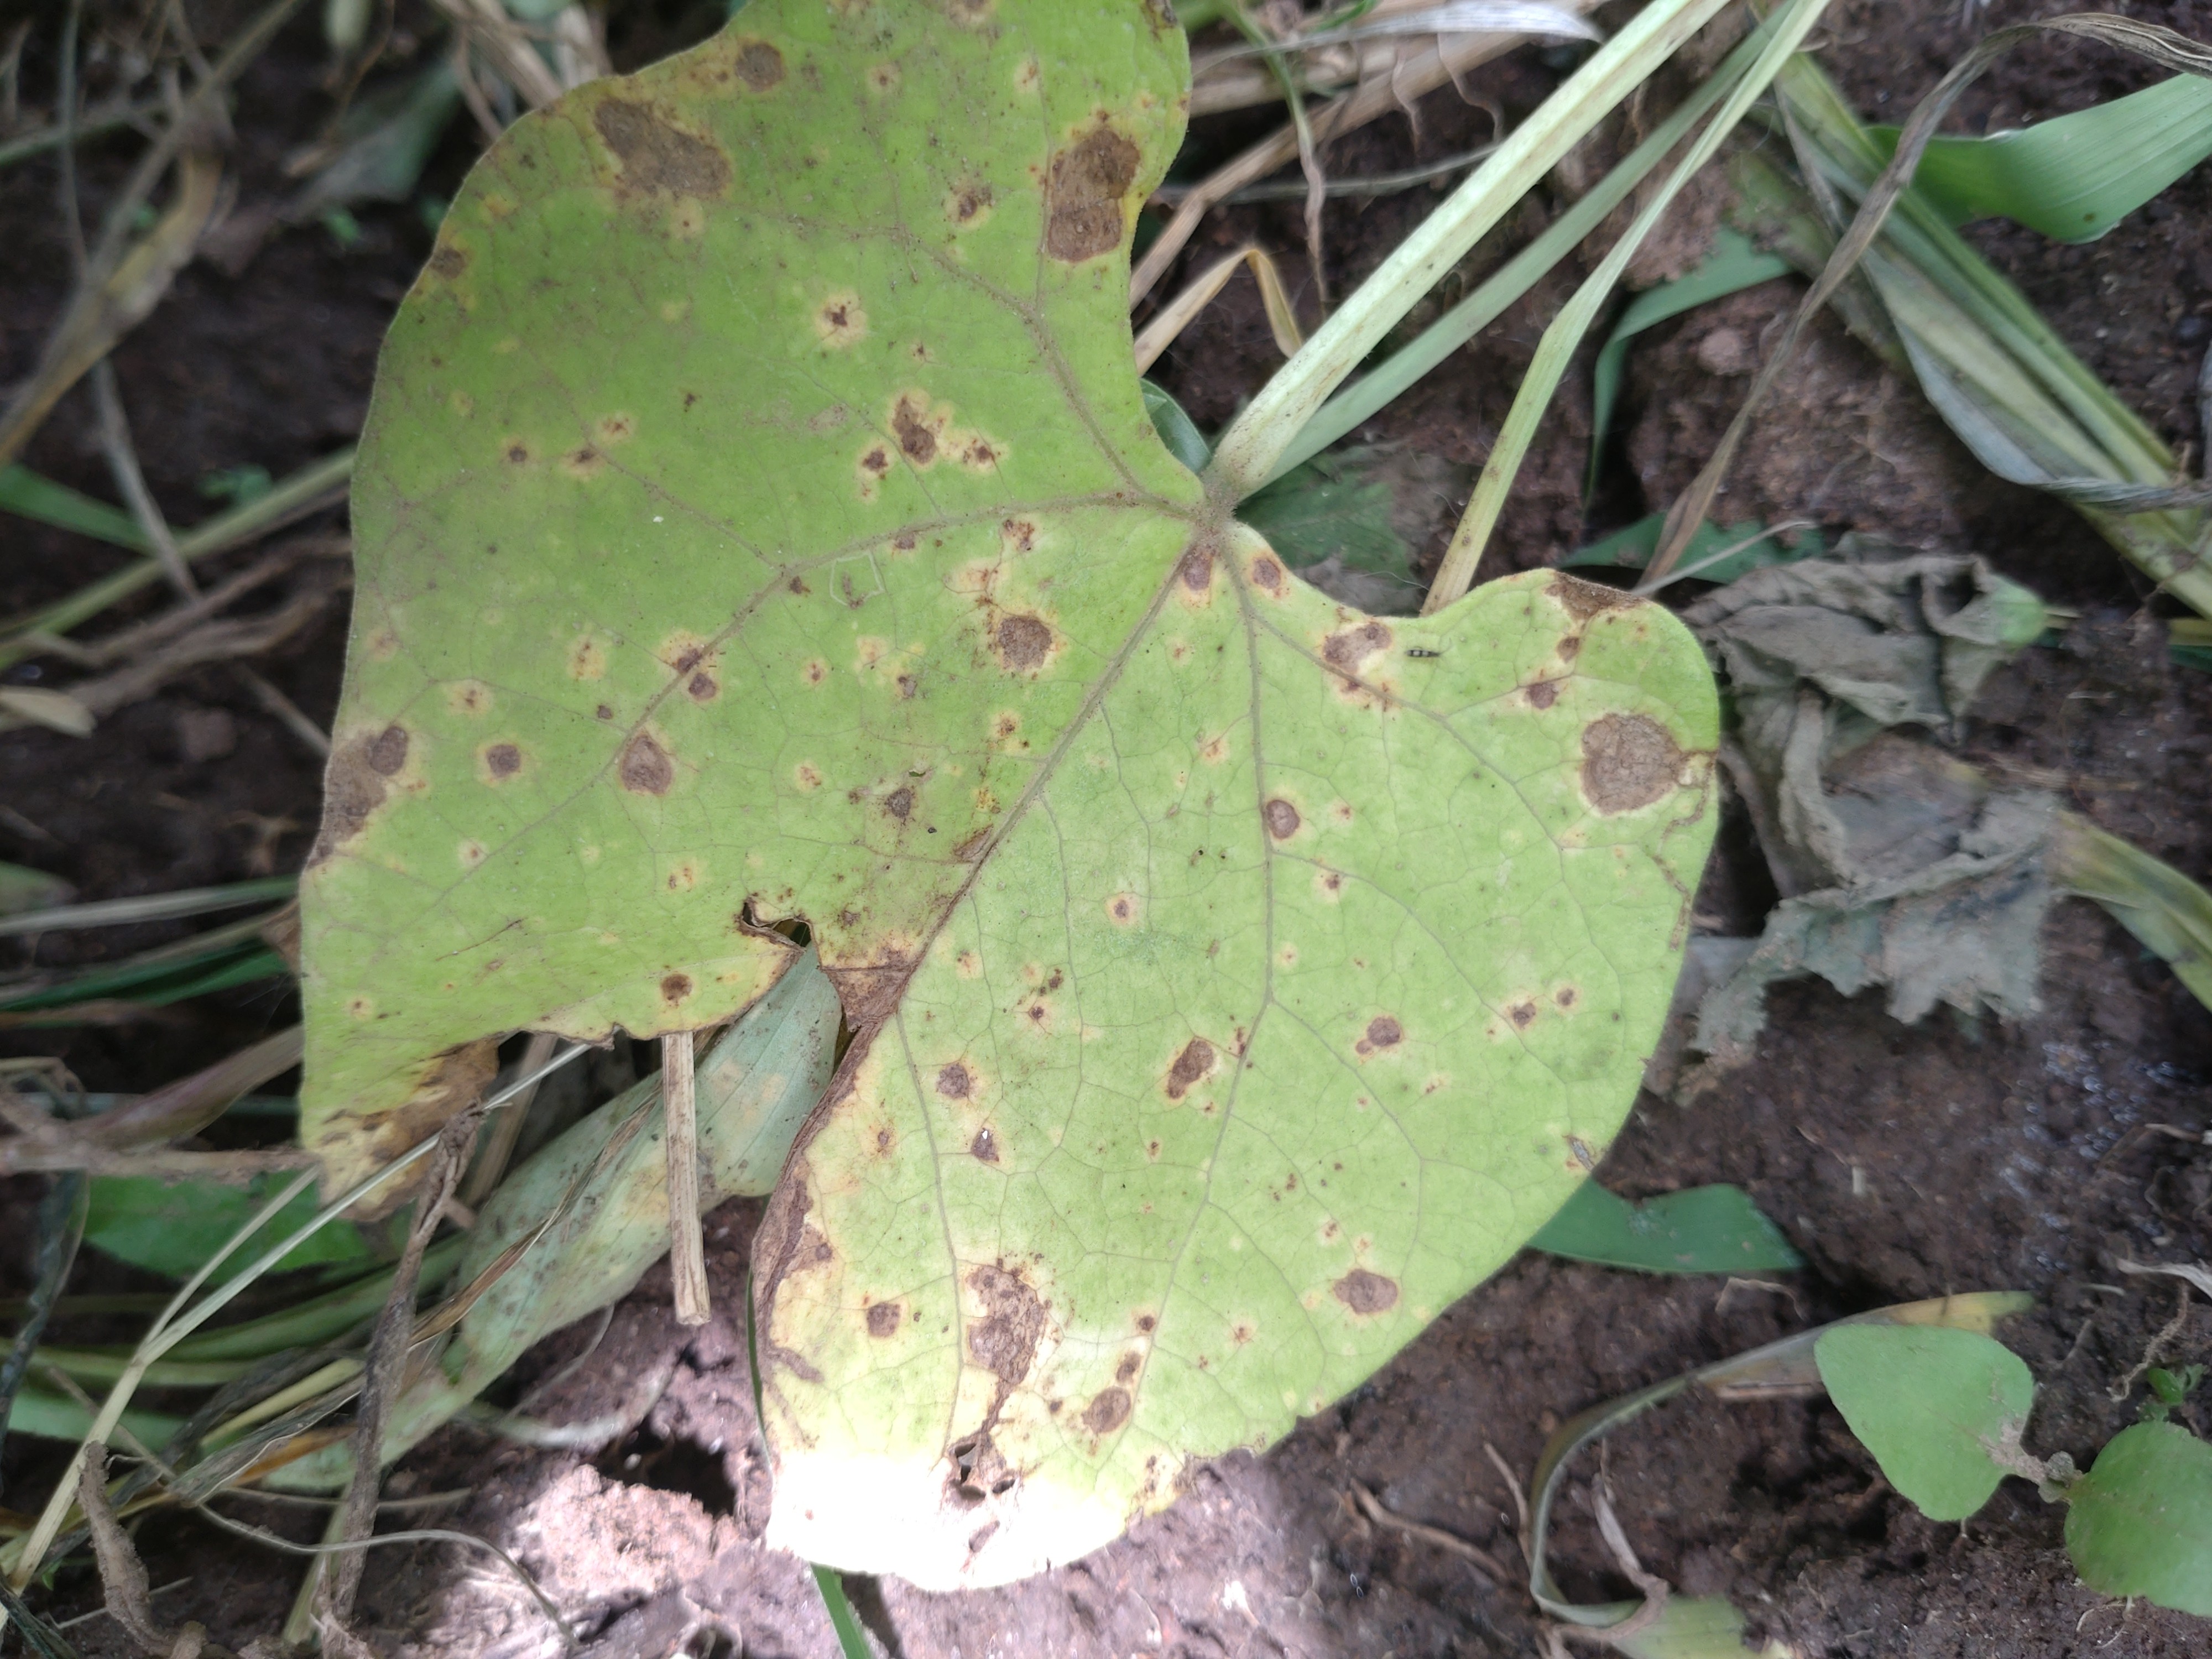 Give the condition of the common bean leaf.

rust
